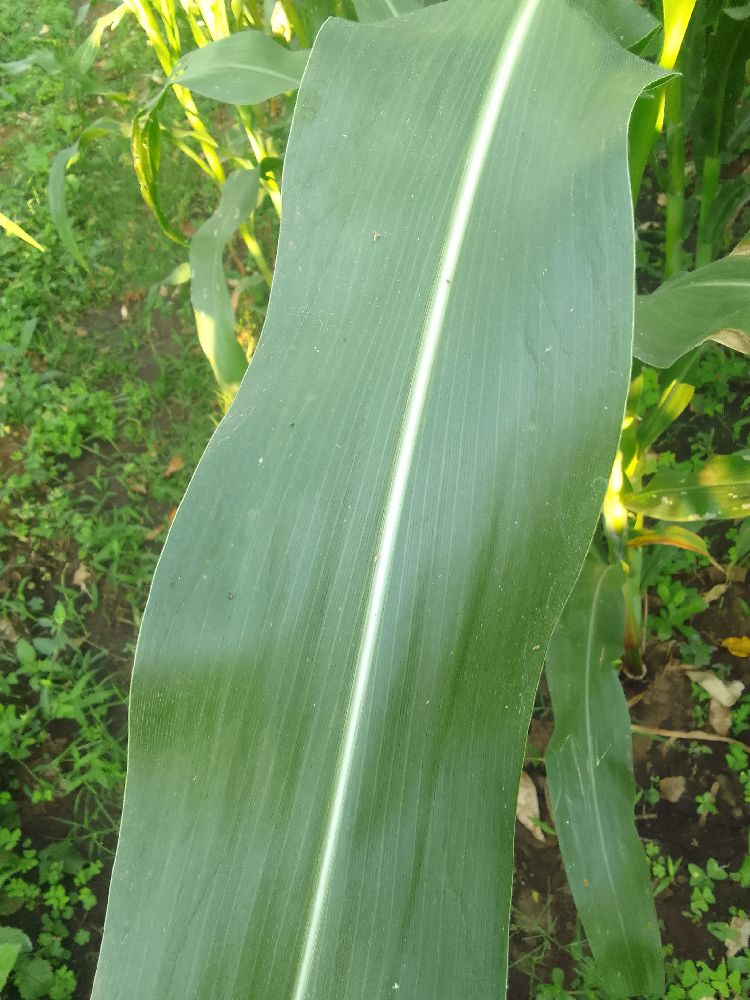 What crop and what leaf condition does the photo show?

maize, healthy
